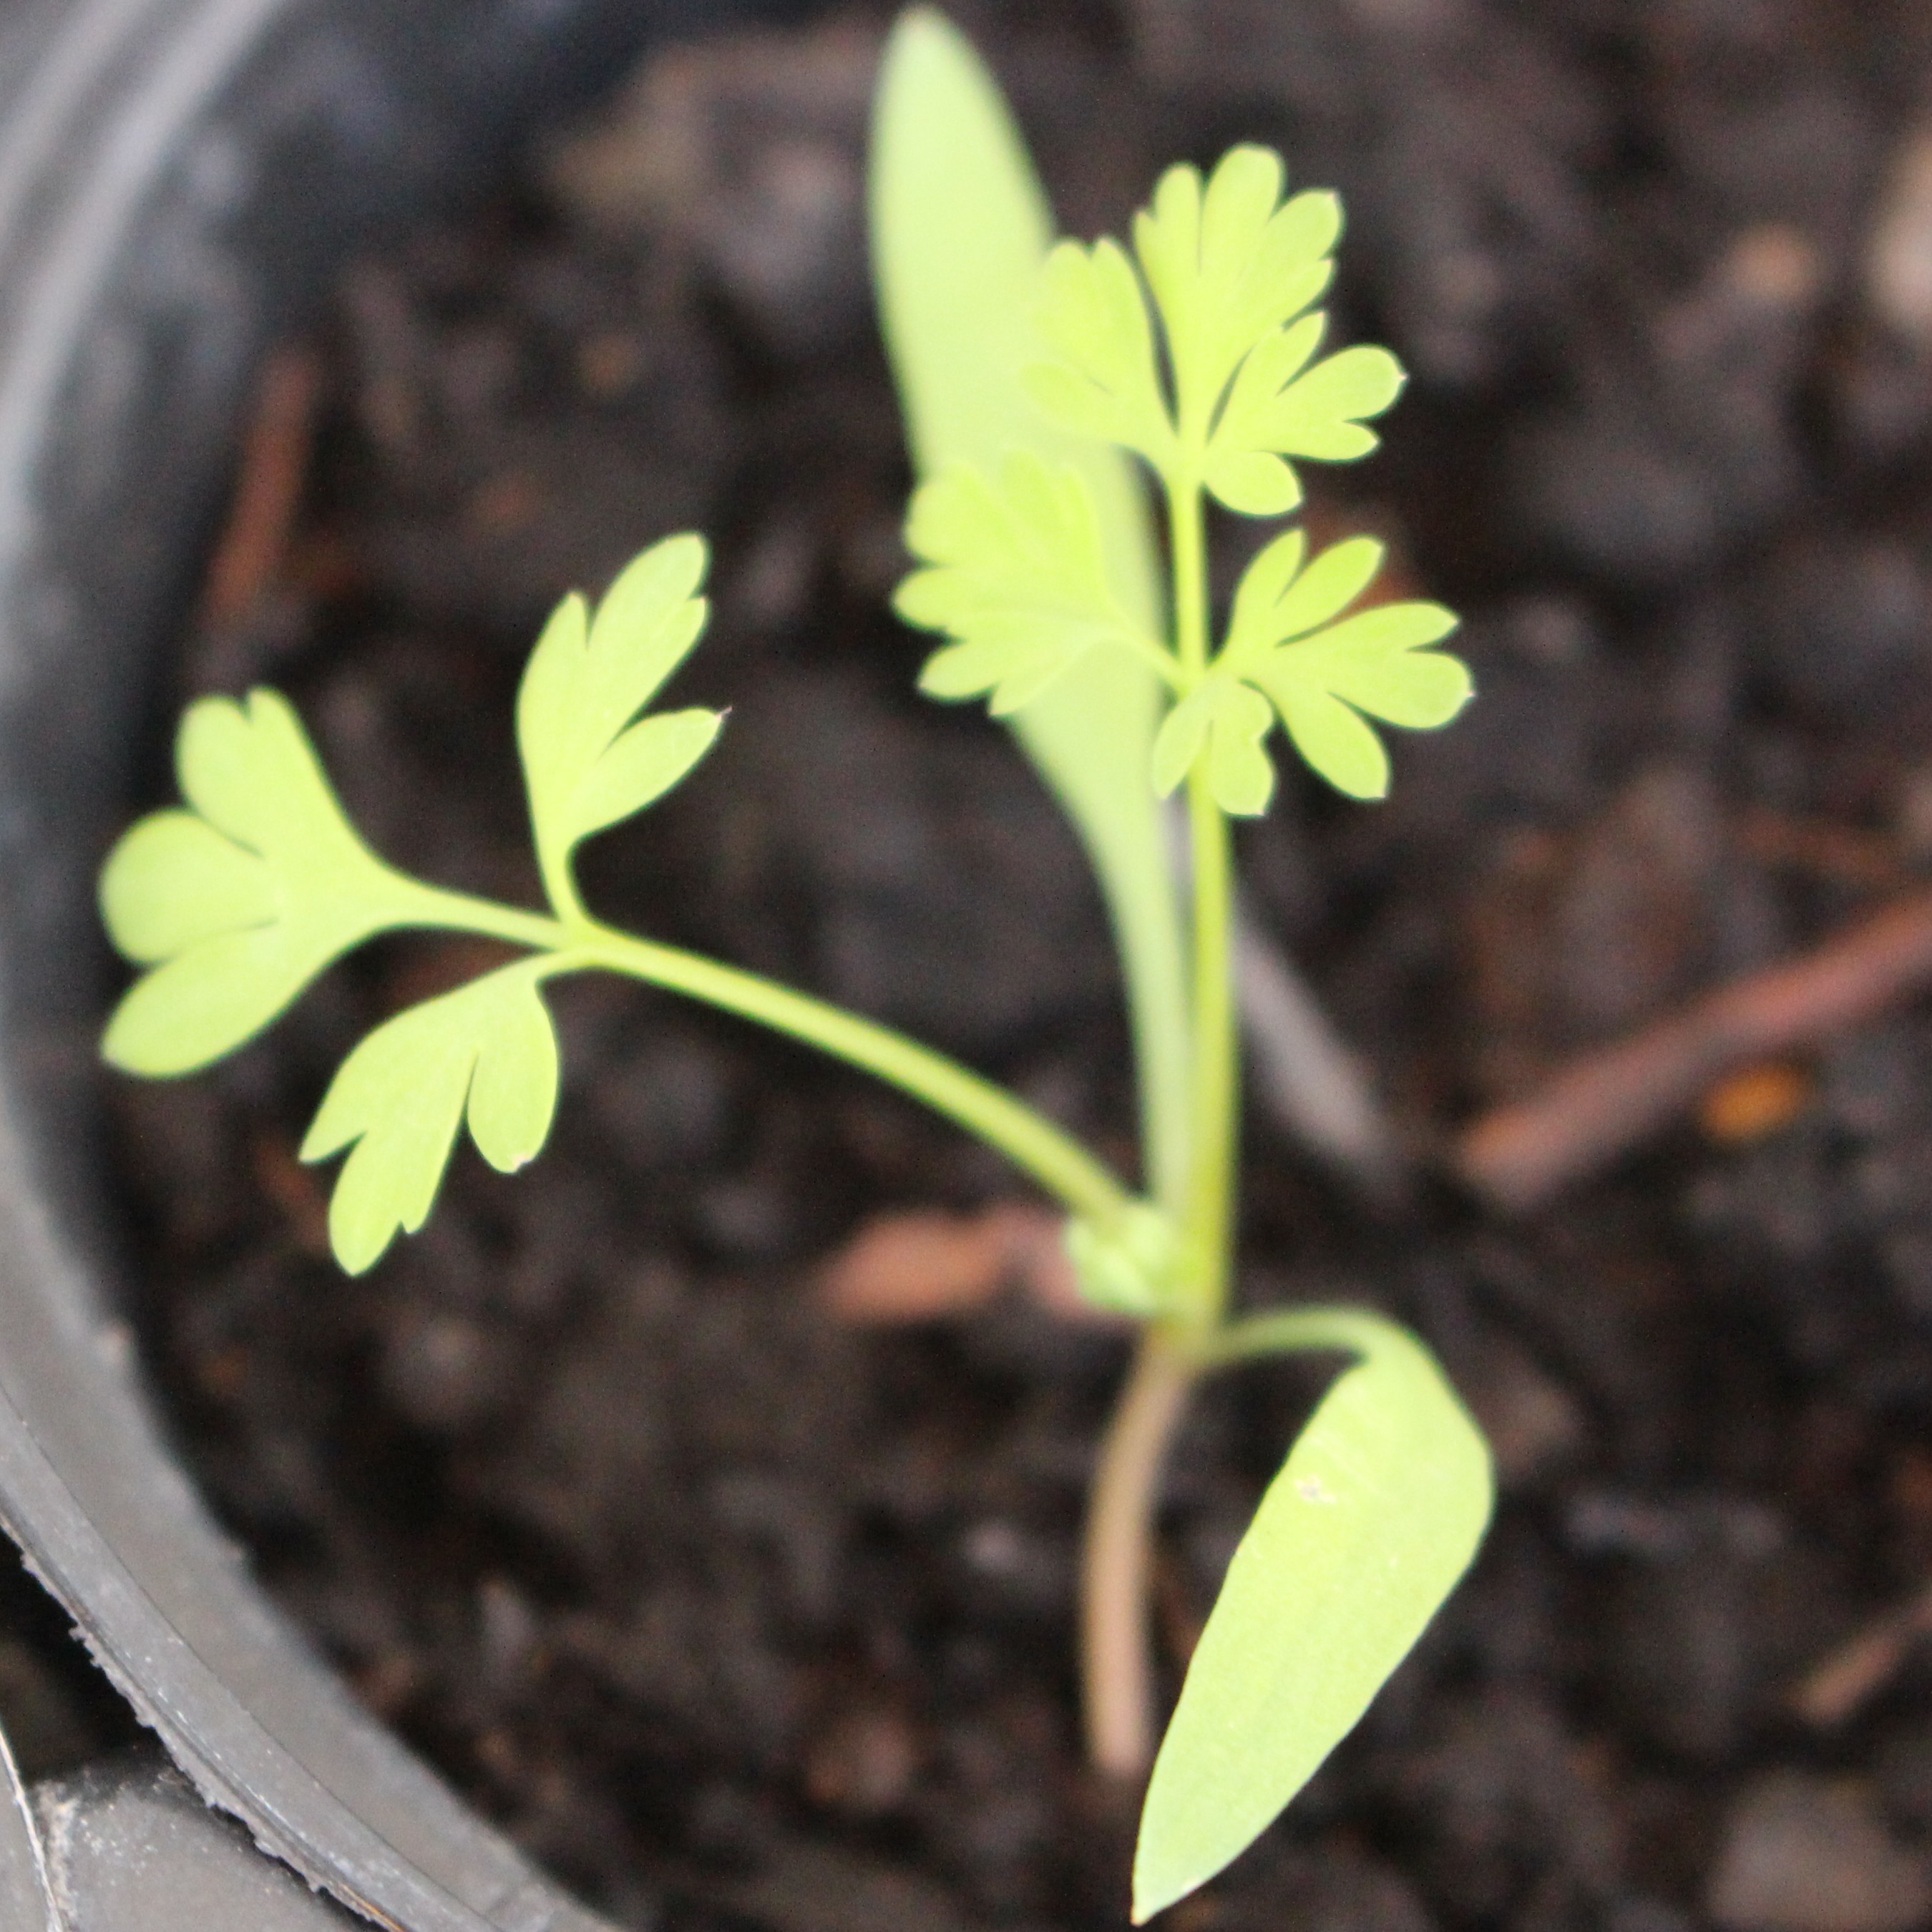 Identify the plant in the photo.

Fumaria officinalis
